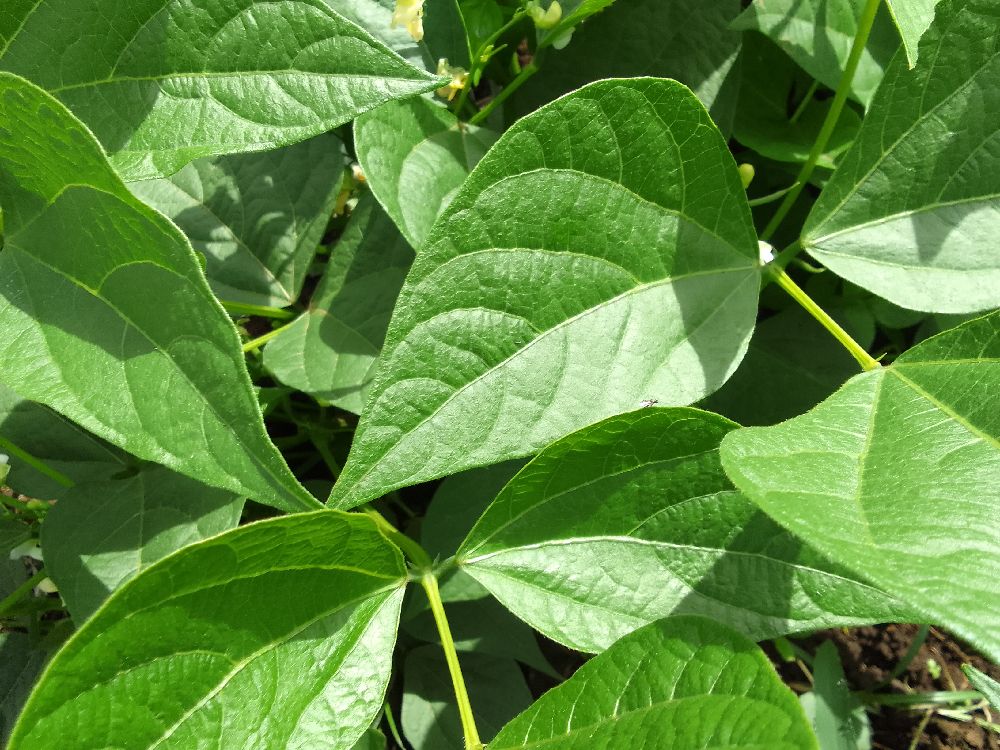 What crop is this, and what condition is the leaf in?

common bean, healthy
